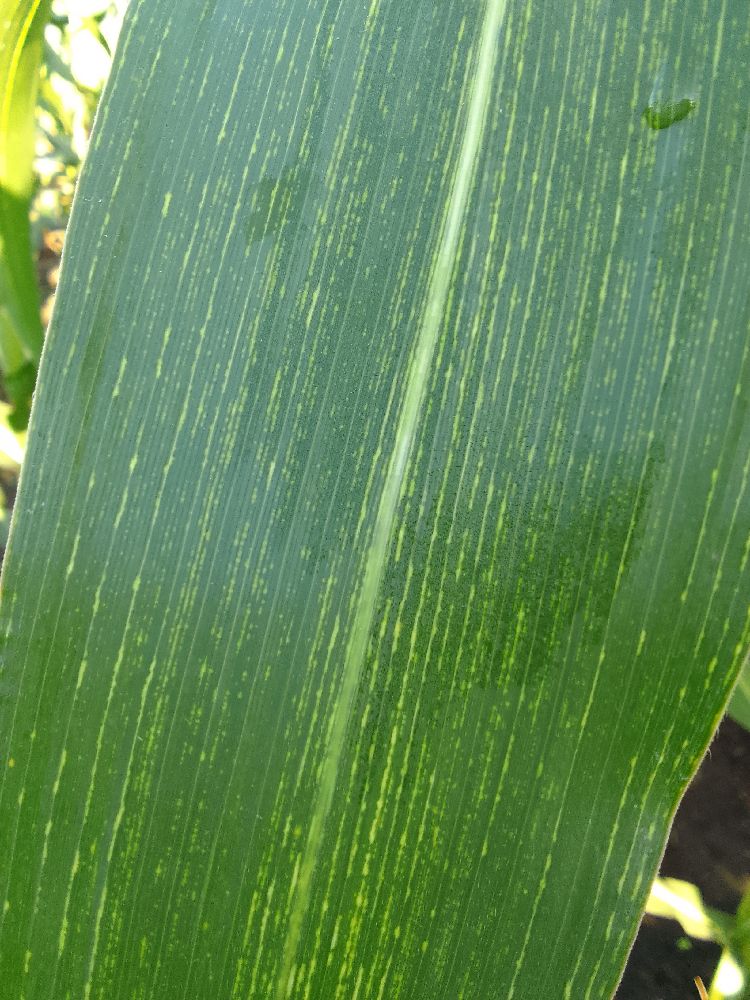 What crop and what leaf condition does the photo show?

maize, maize streak virus
